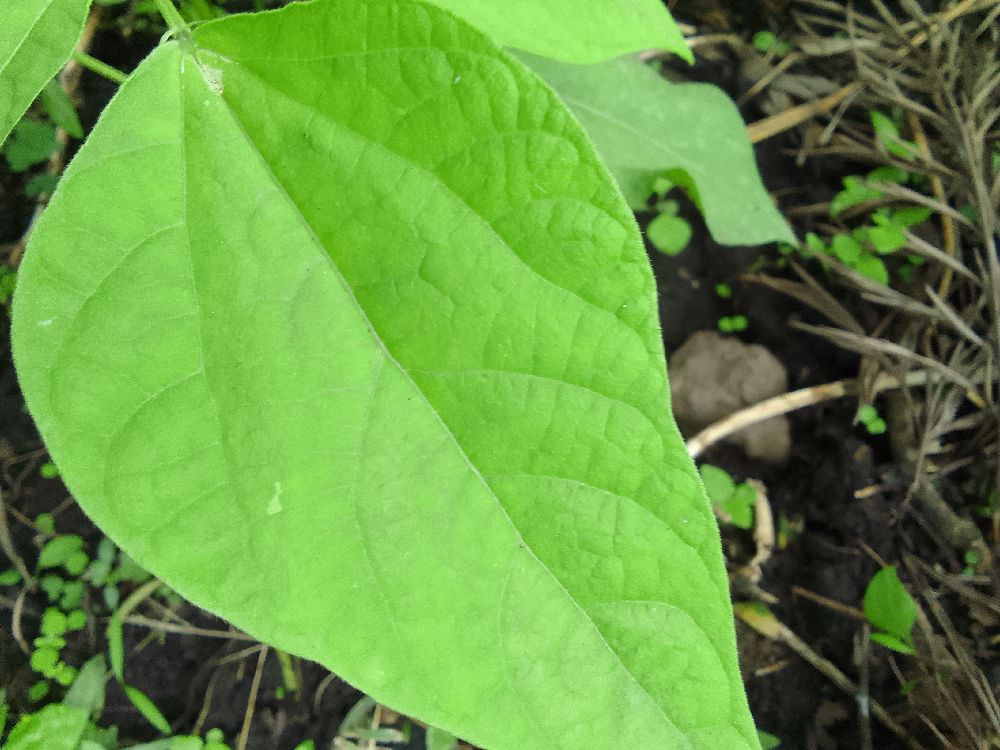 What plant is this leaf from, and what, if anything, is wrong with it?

common bean, healthy
